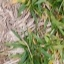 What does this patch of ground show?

grass
